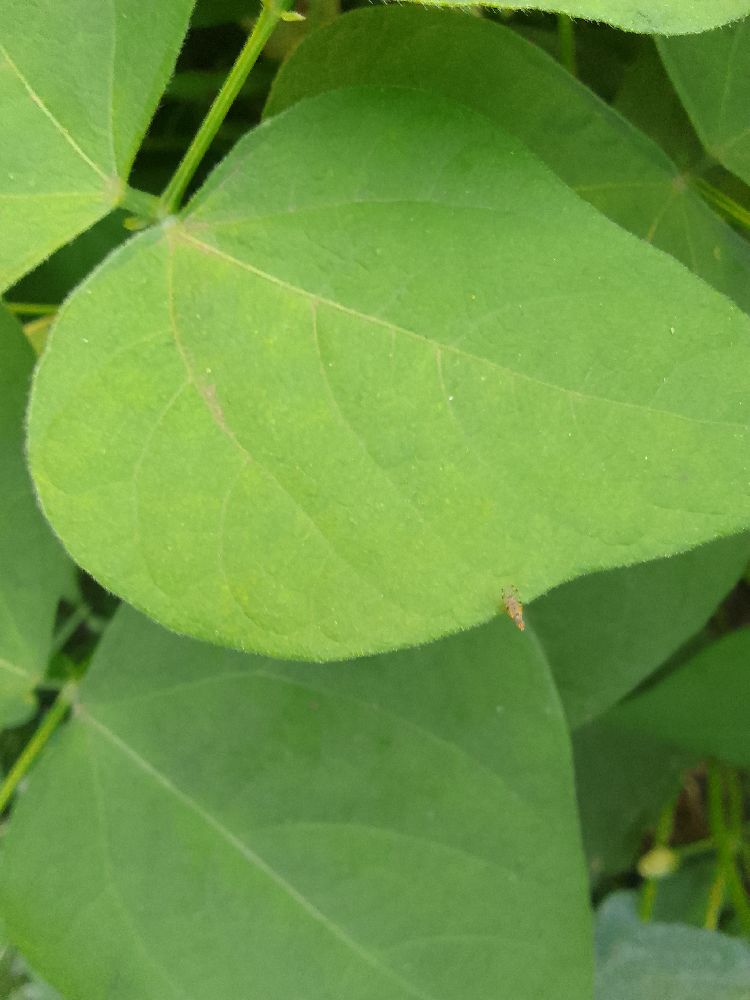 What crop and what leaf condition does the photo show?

common bean, healthy
